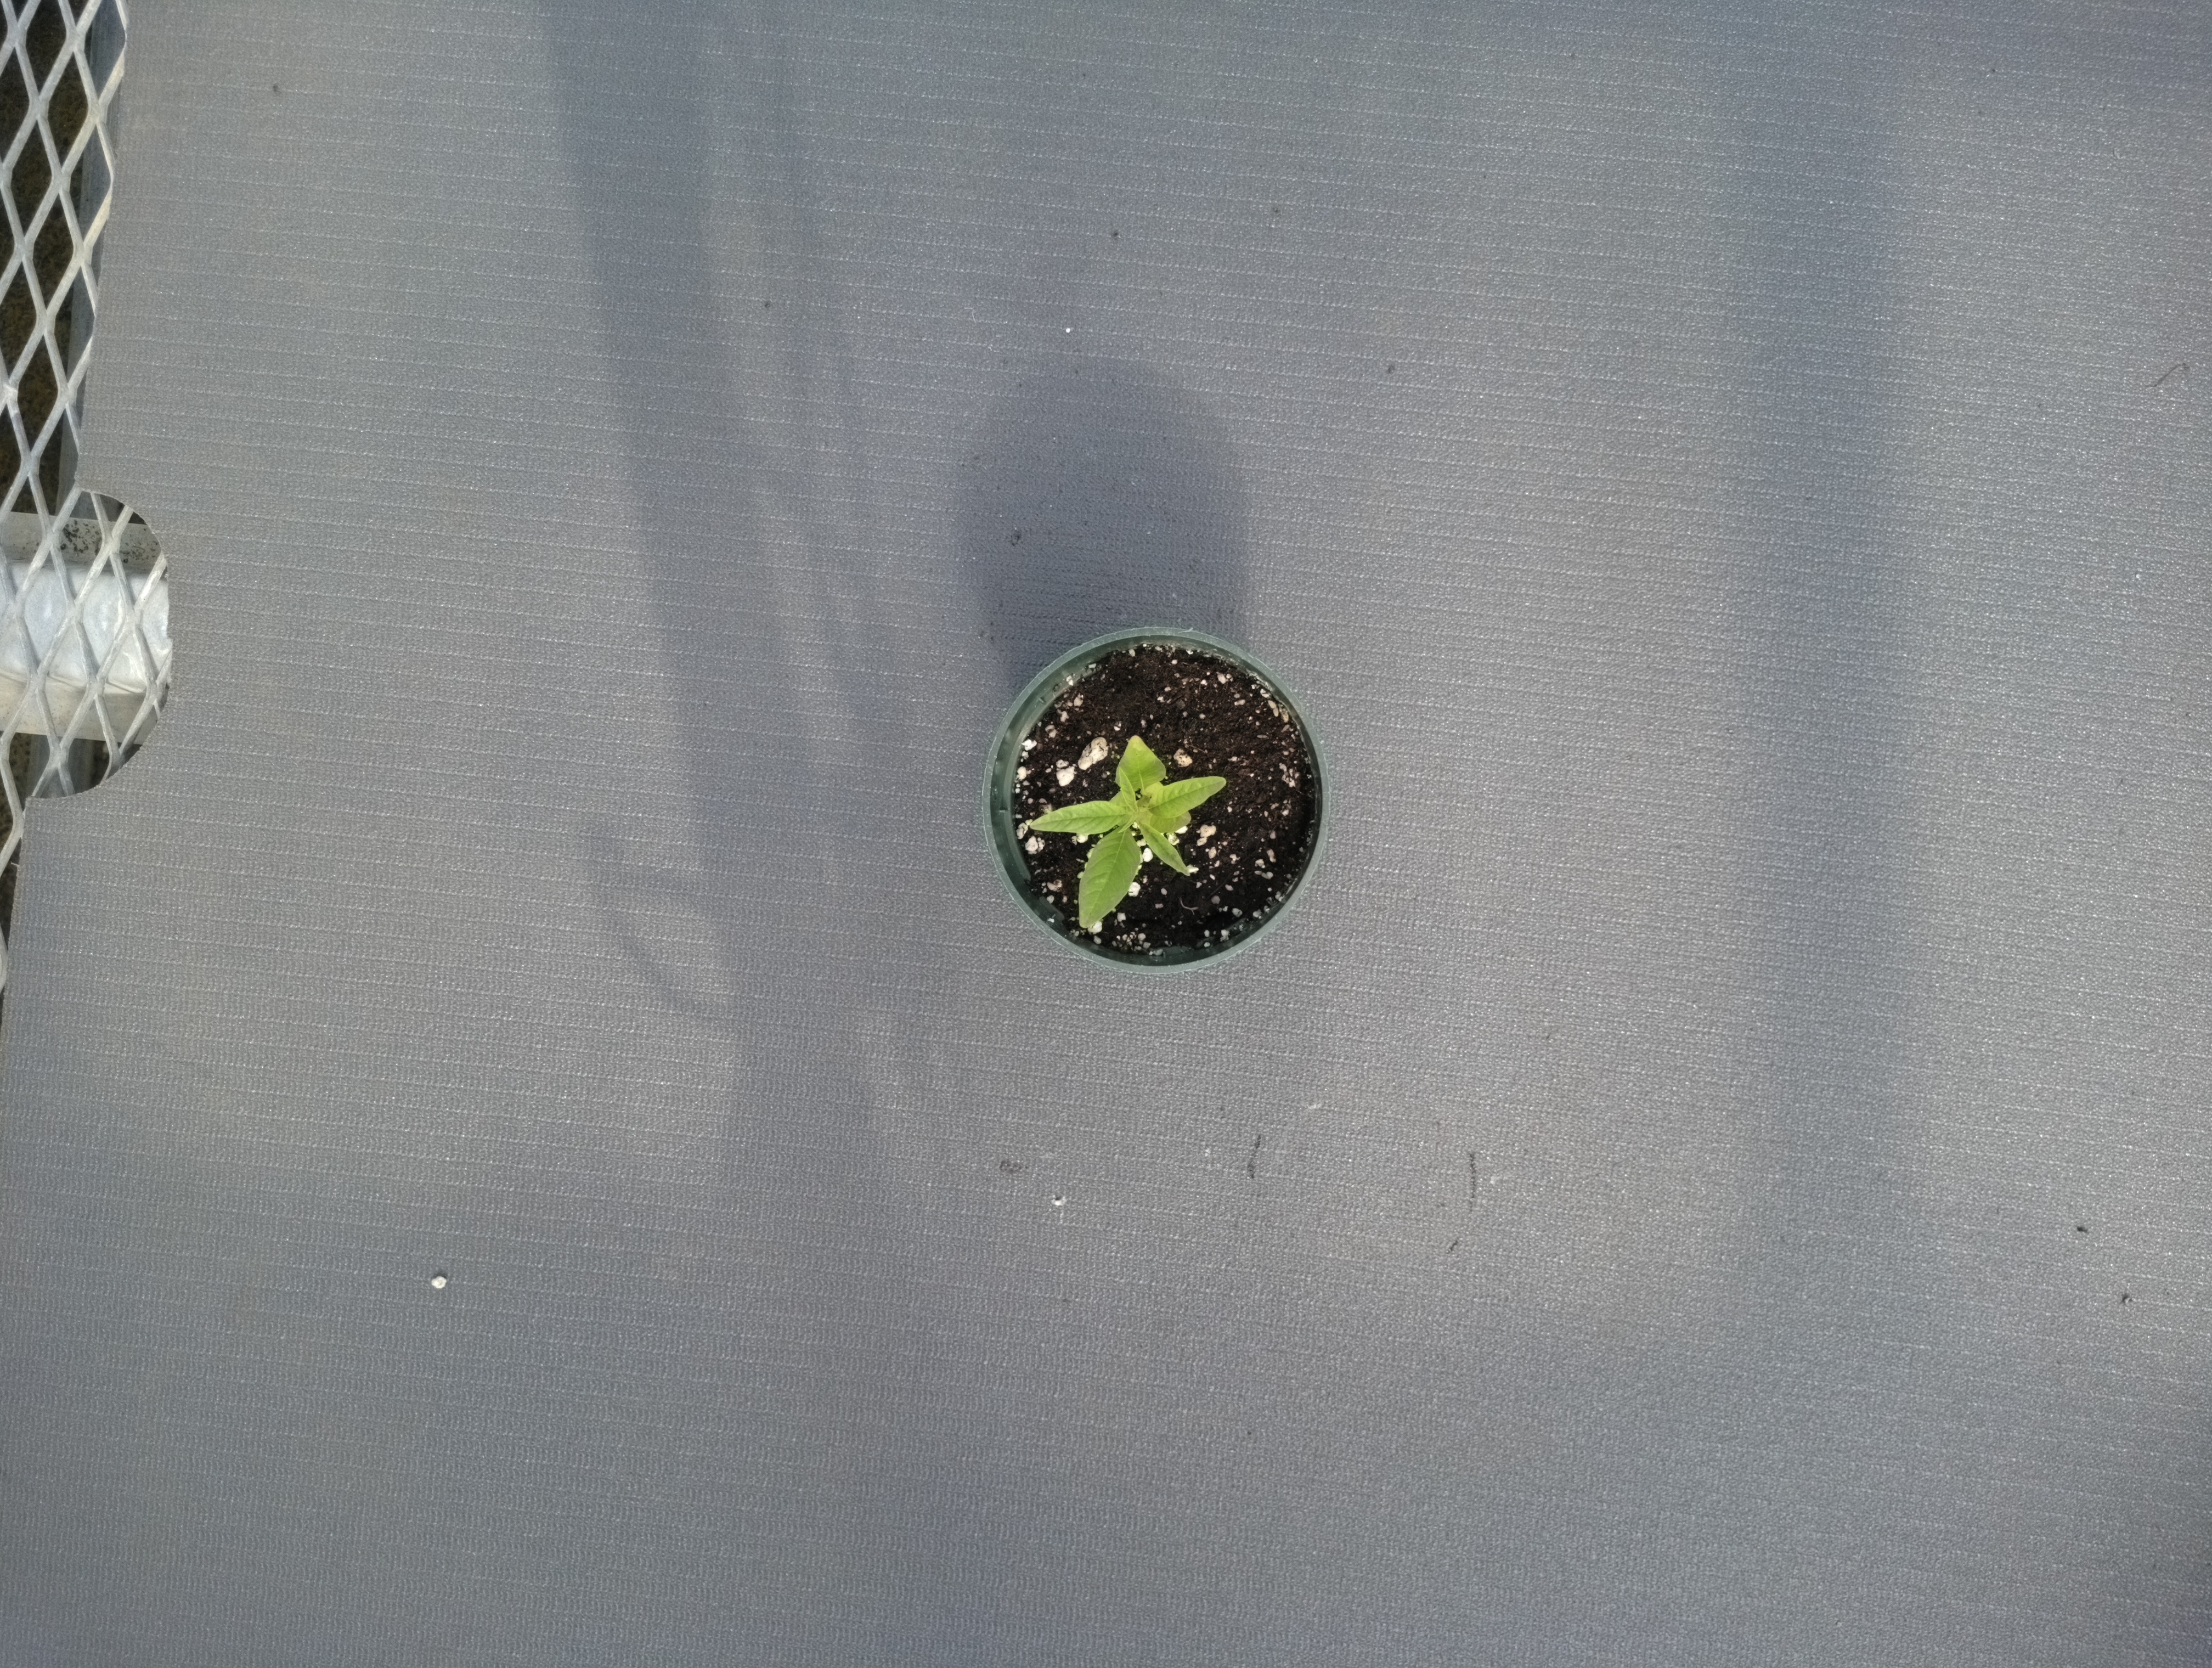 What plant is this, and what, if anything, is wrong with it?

waterhemp, healthy untreated
